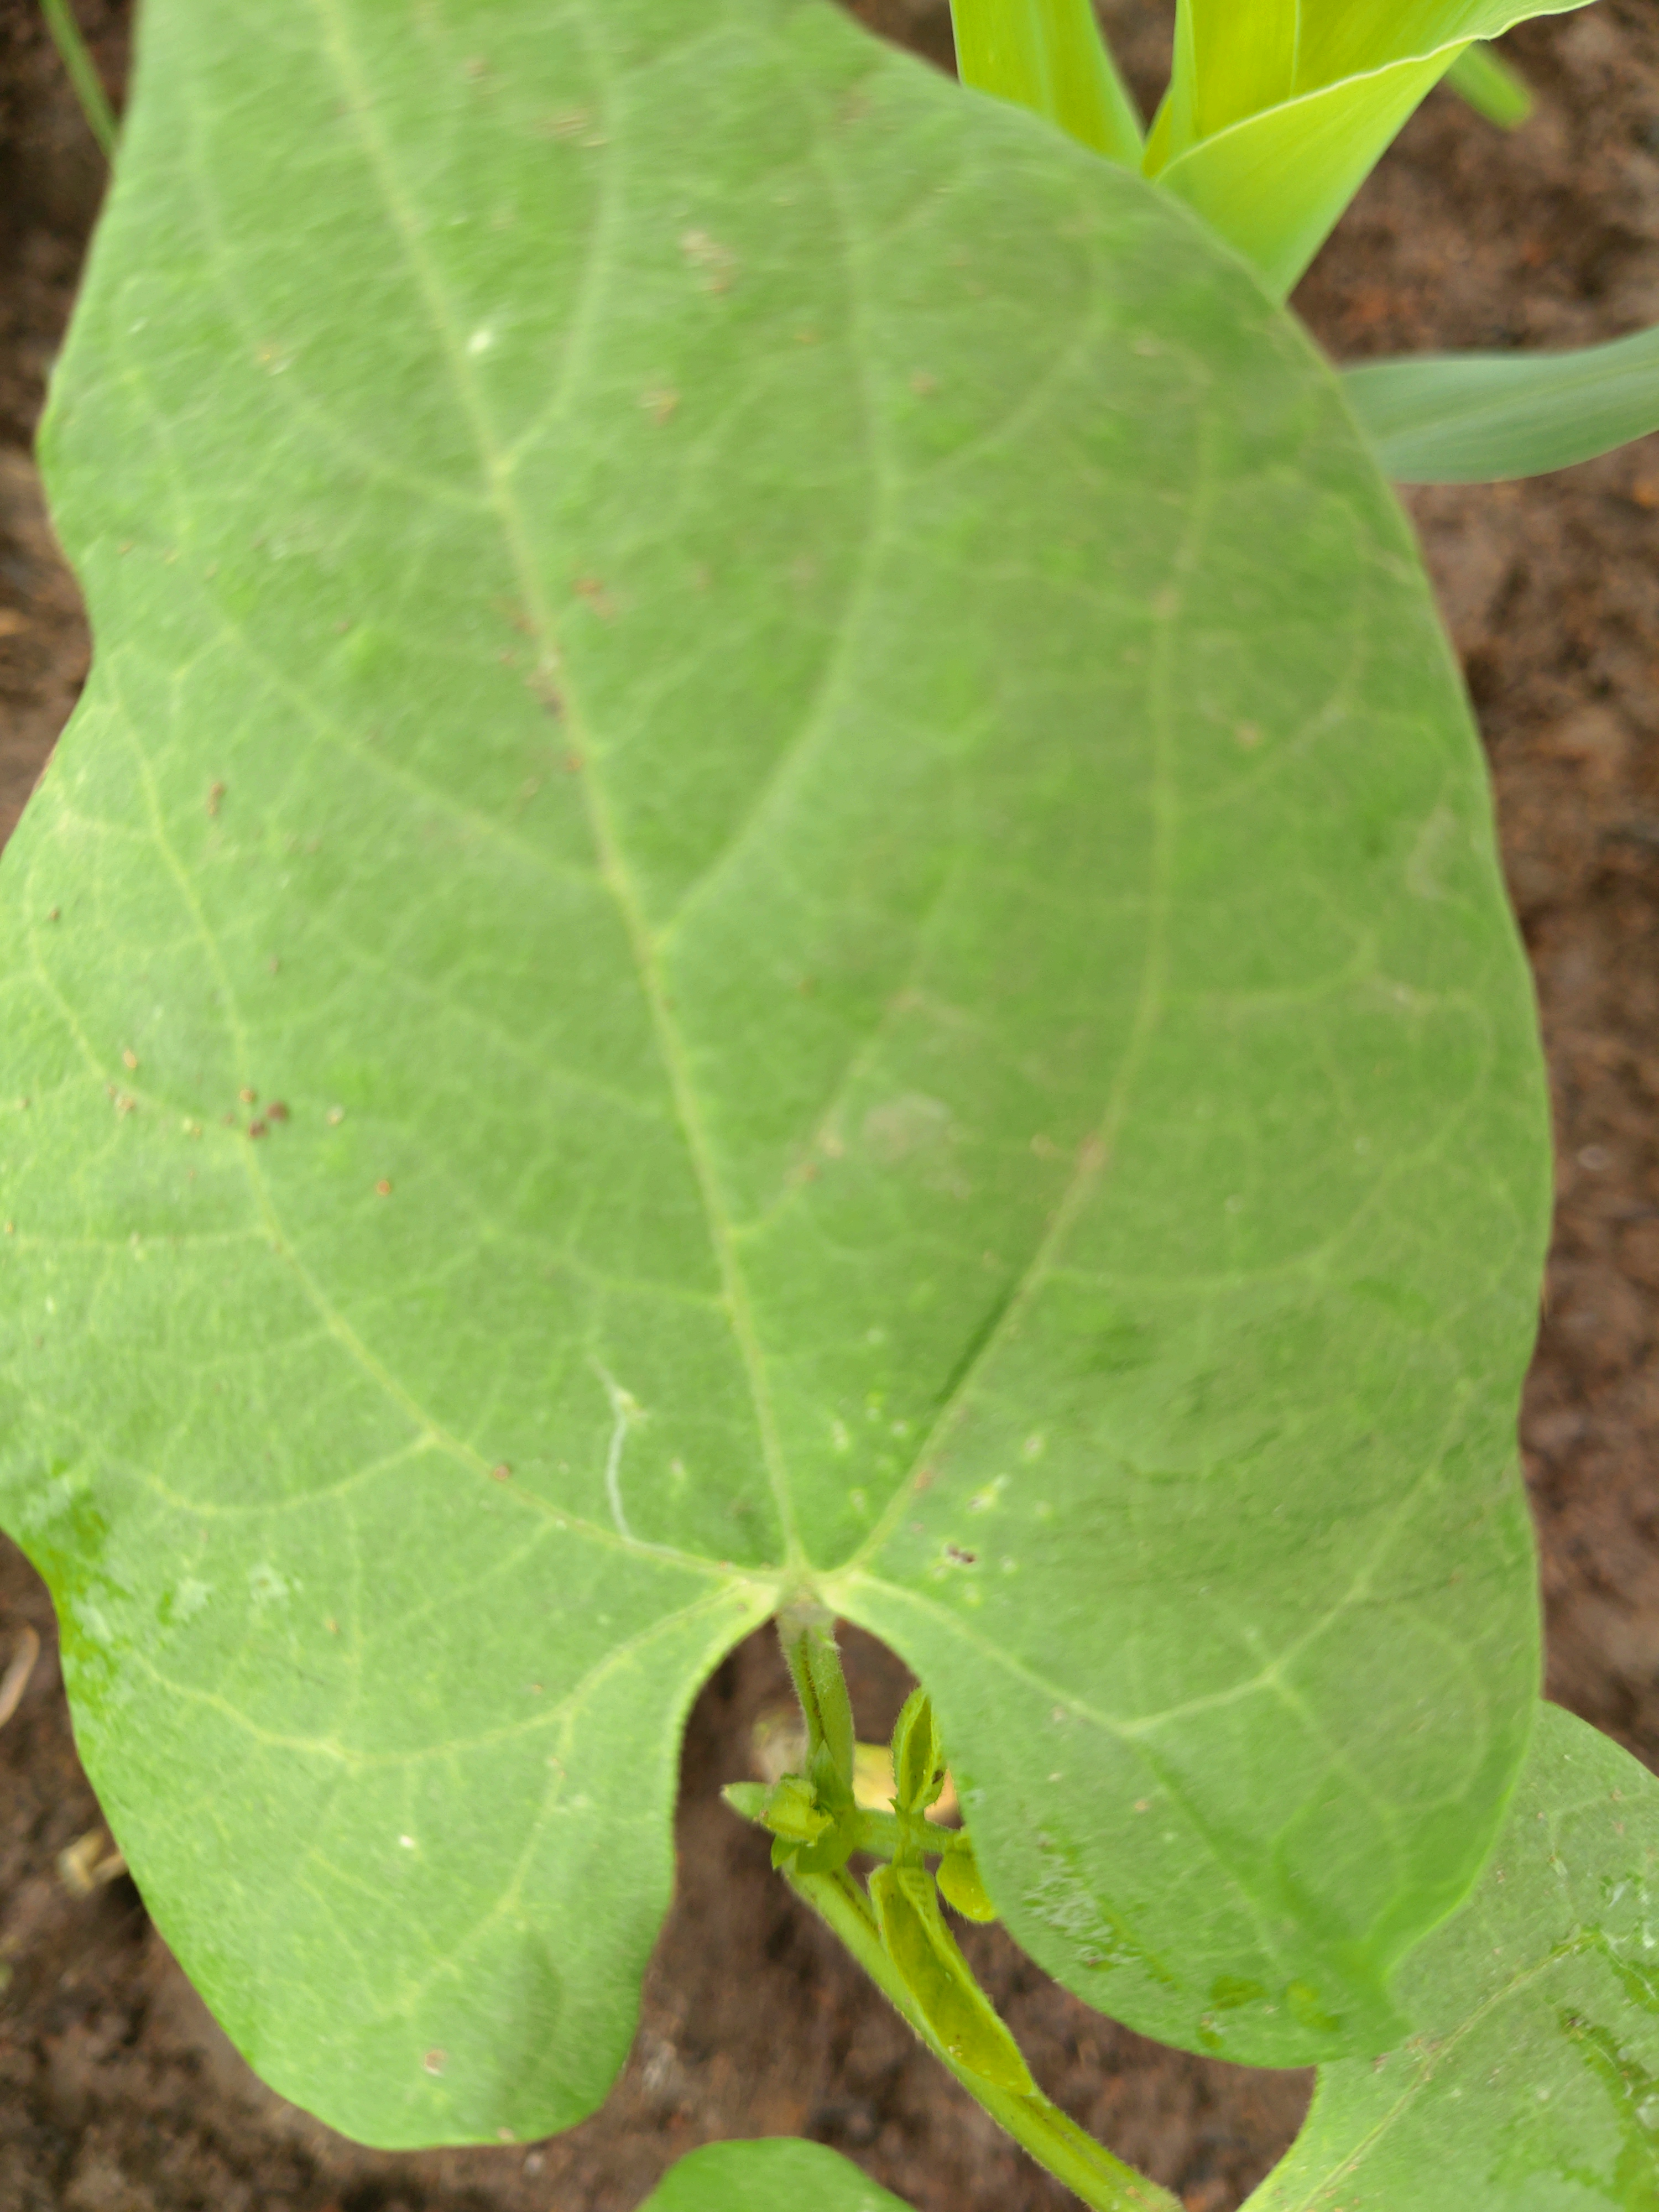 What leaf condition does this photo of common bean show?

healthy
